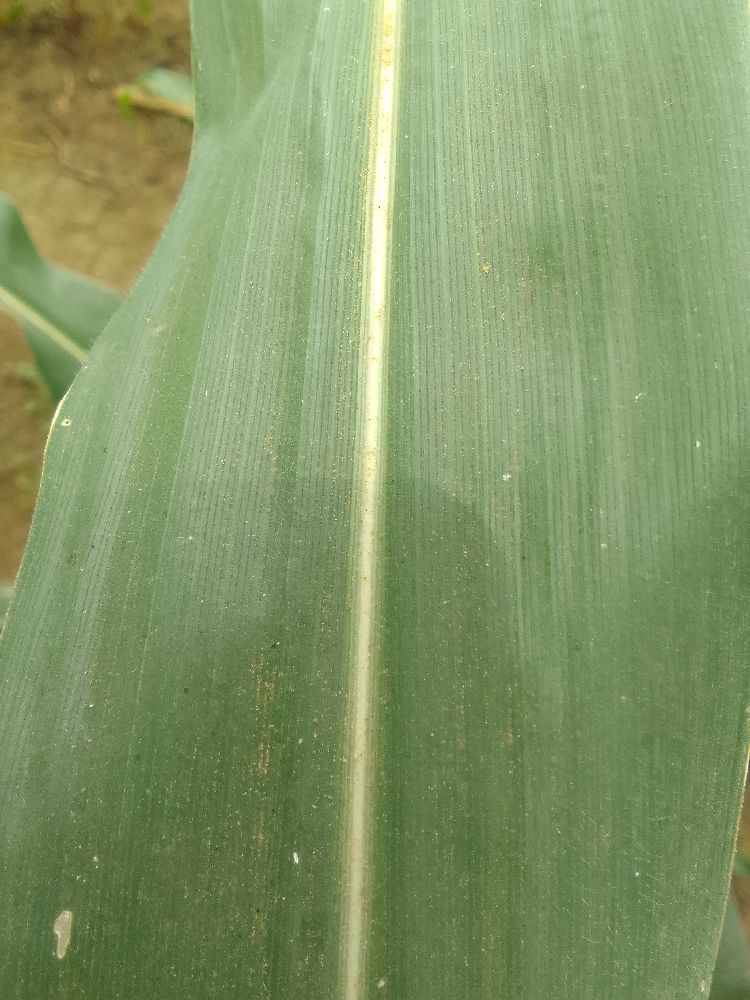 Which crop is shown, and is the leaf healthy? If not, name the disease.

maize, healthy
